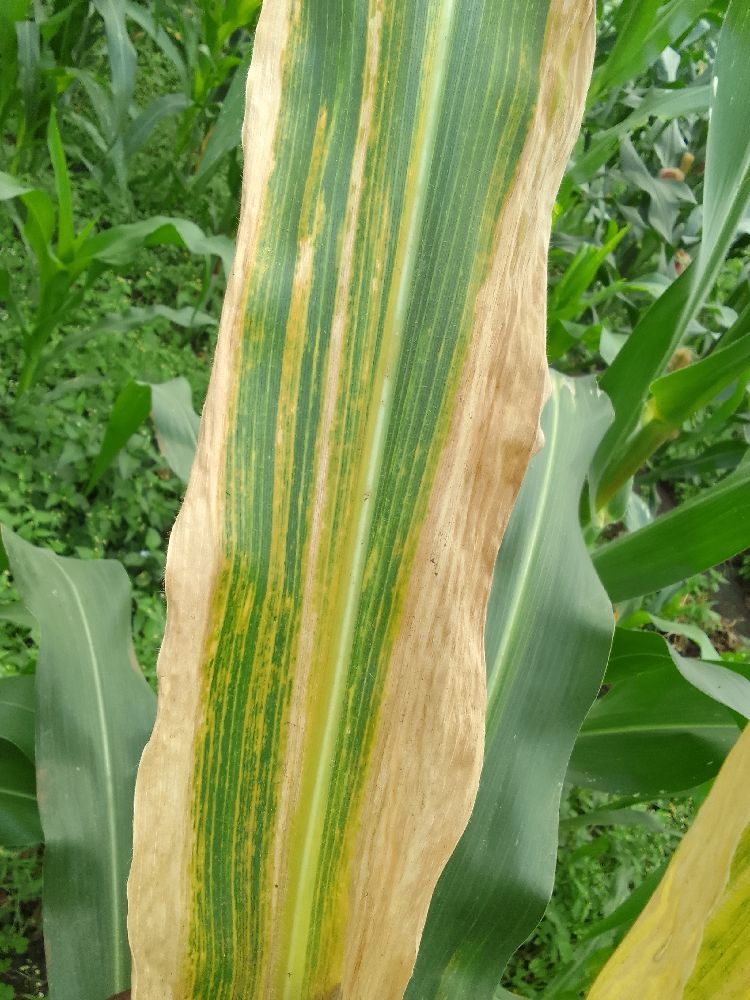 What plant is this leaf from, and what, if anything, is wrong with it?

maize, maize lethal necrosis
